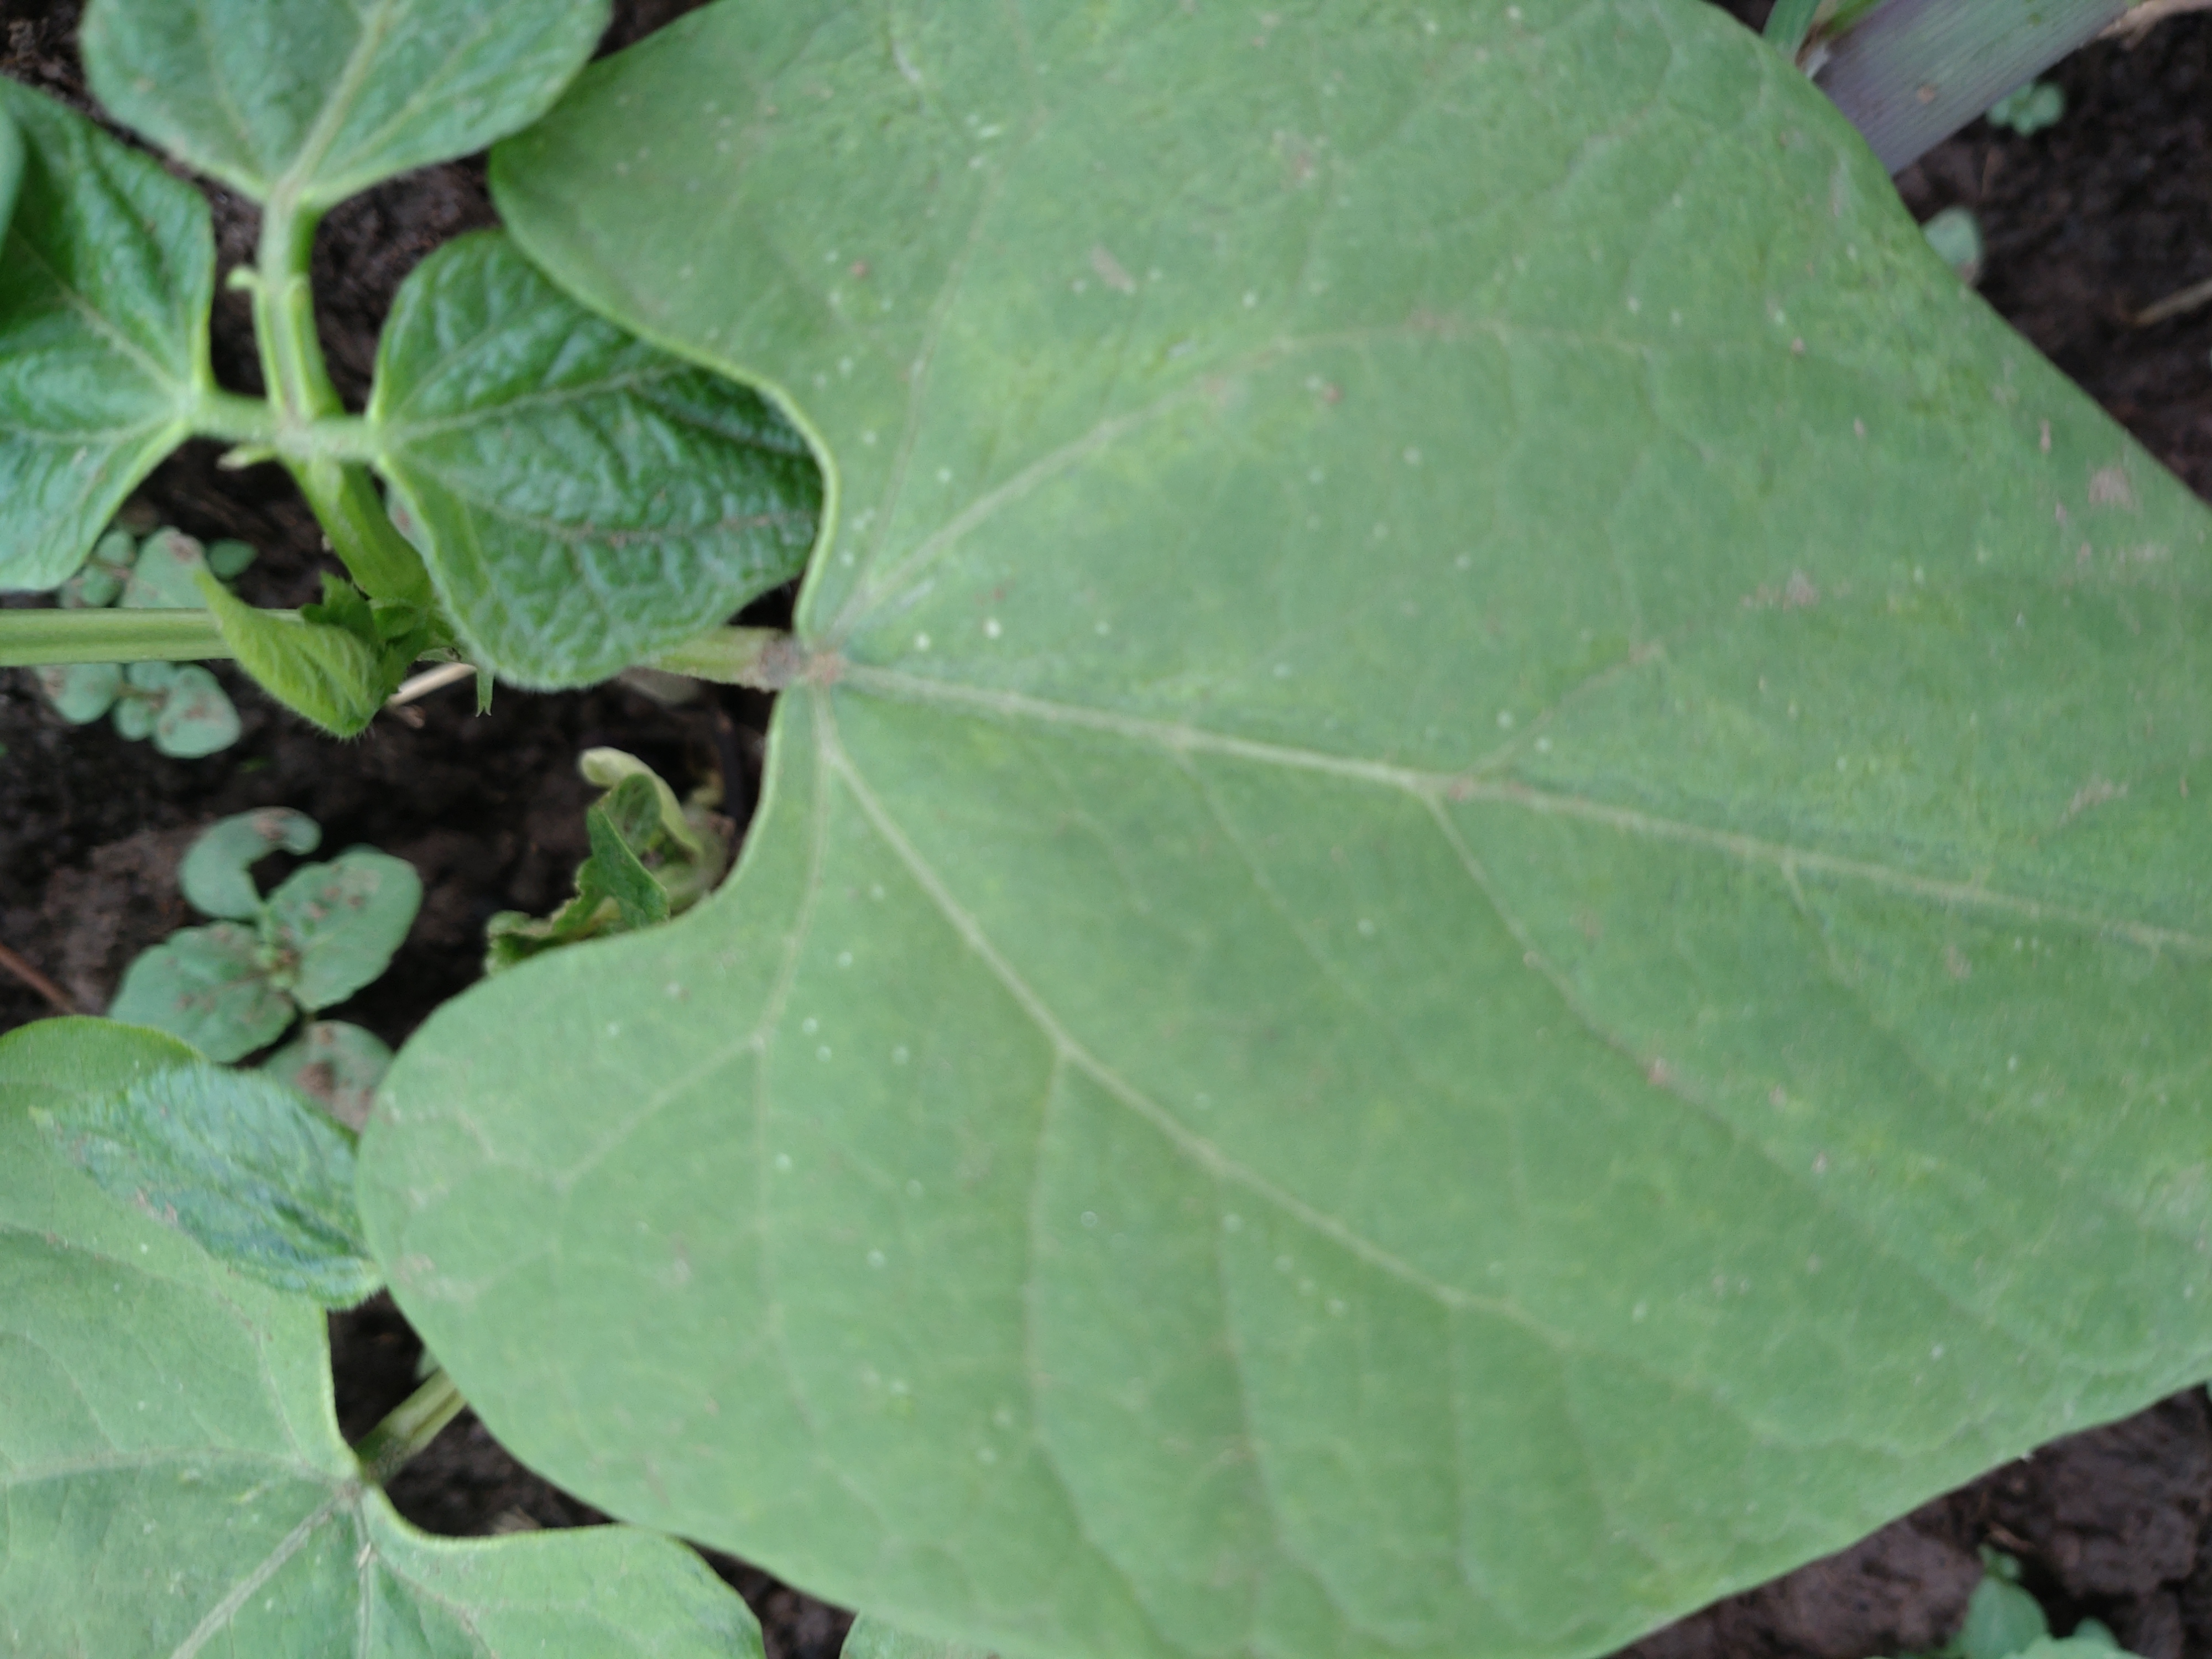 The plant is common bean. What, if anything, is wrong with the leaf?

healthy
